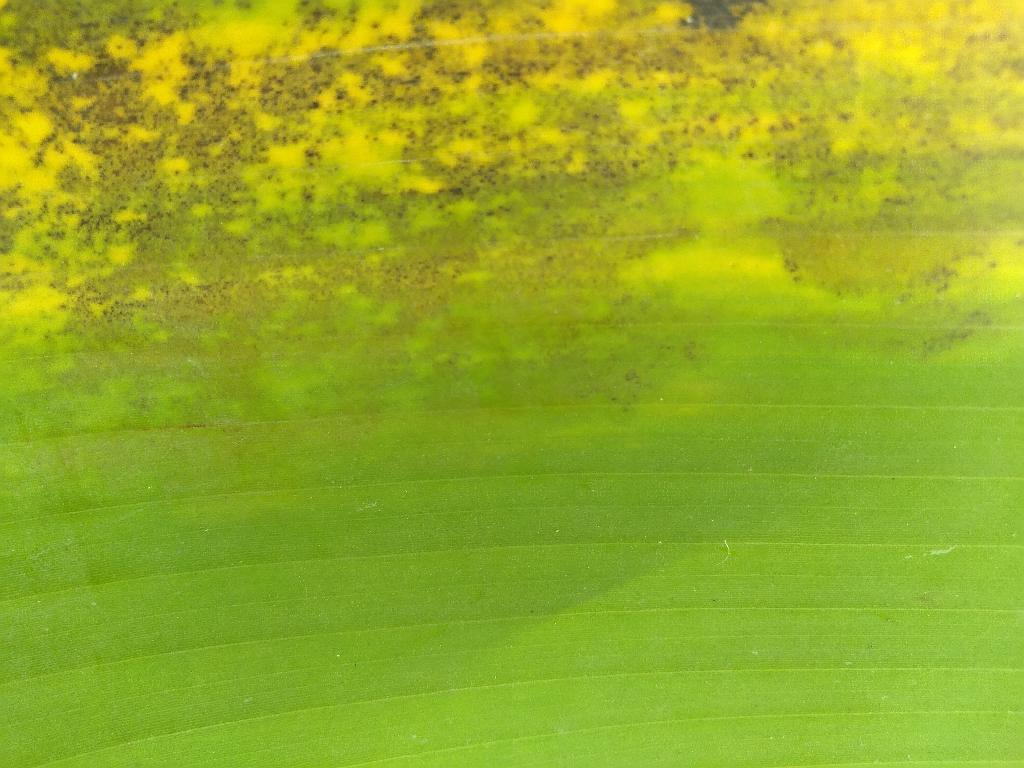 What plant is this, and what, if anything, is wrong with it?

banana, black sigatoka
